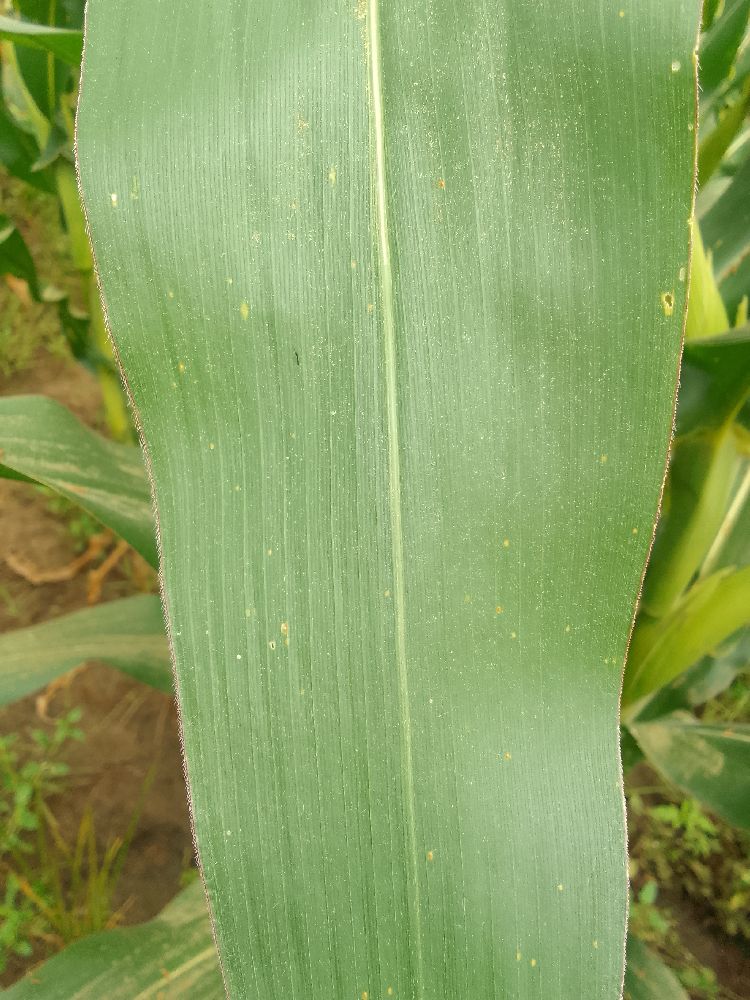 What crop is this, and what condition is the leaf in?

maize, healthy
